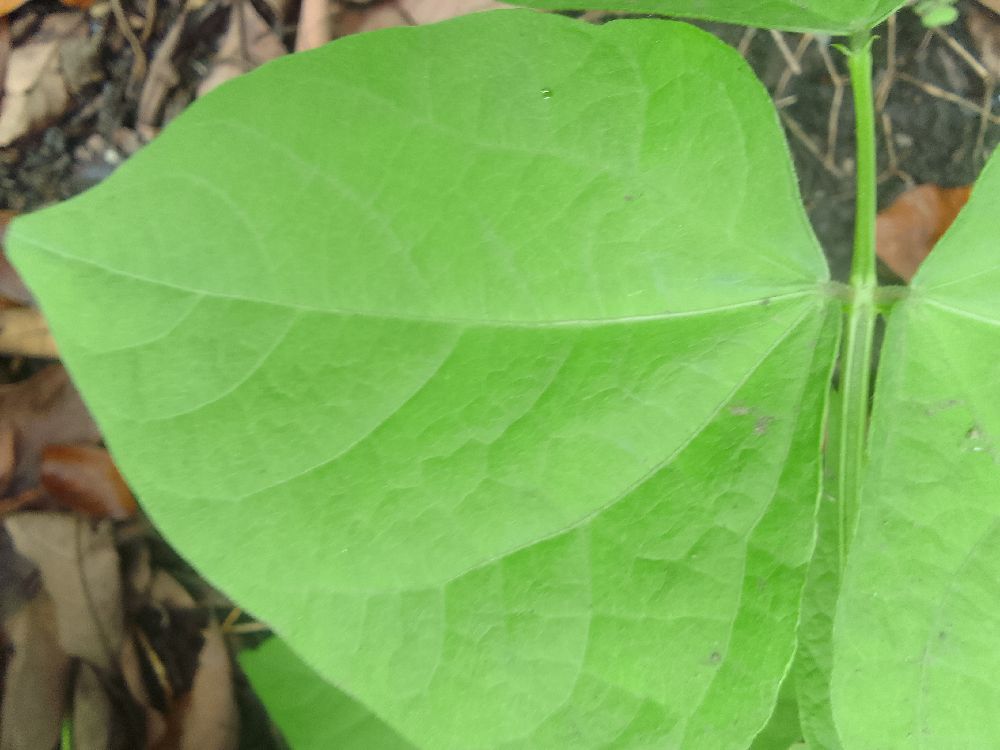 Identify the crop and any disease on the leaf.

common bean, healthy
